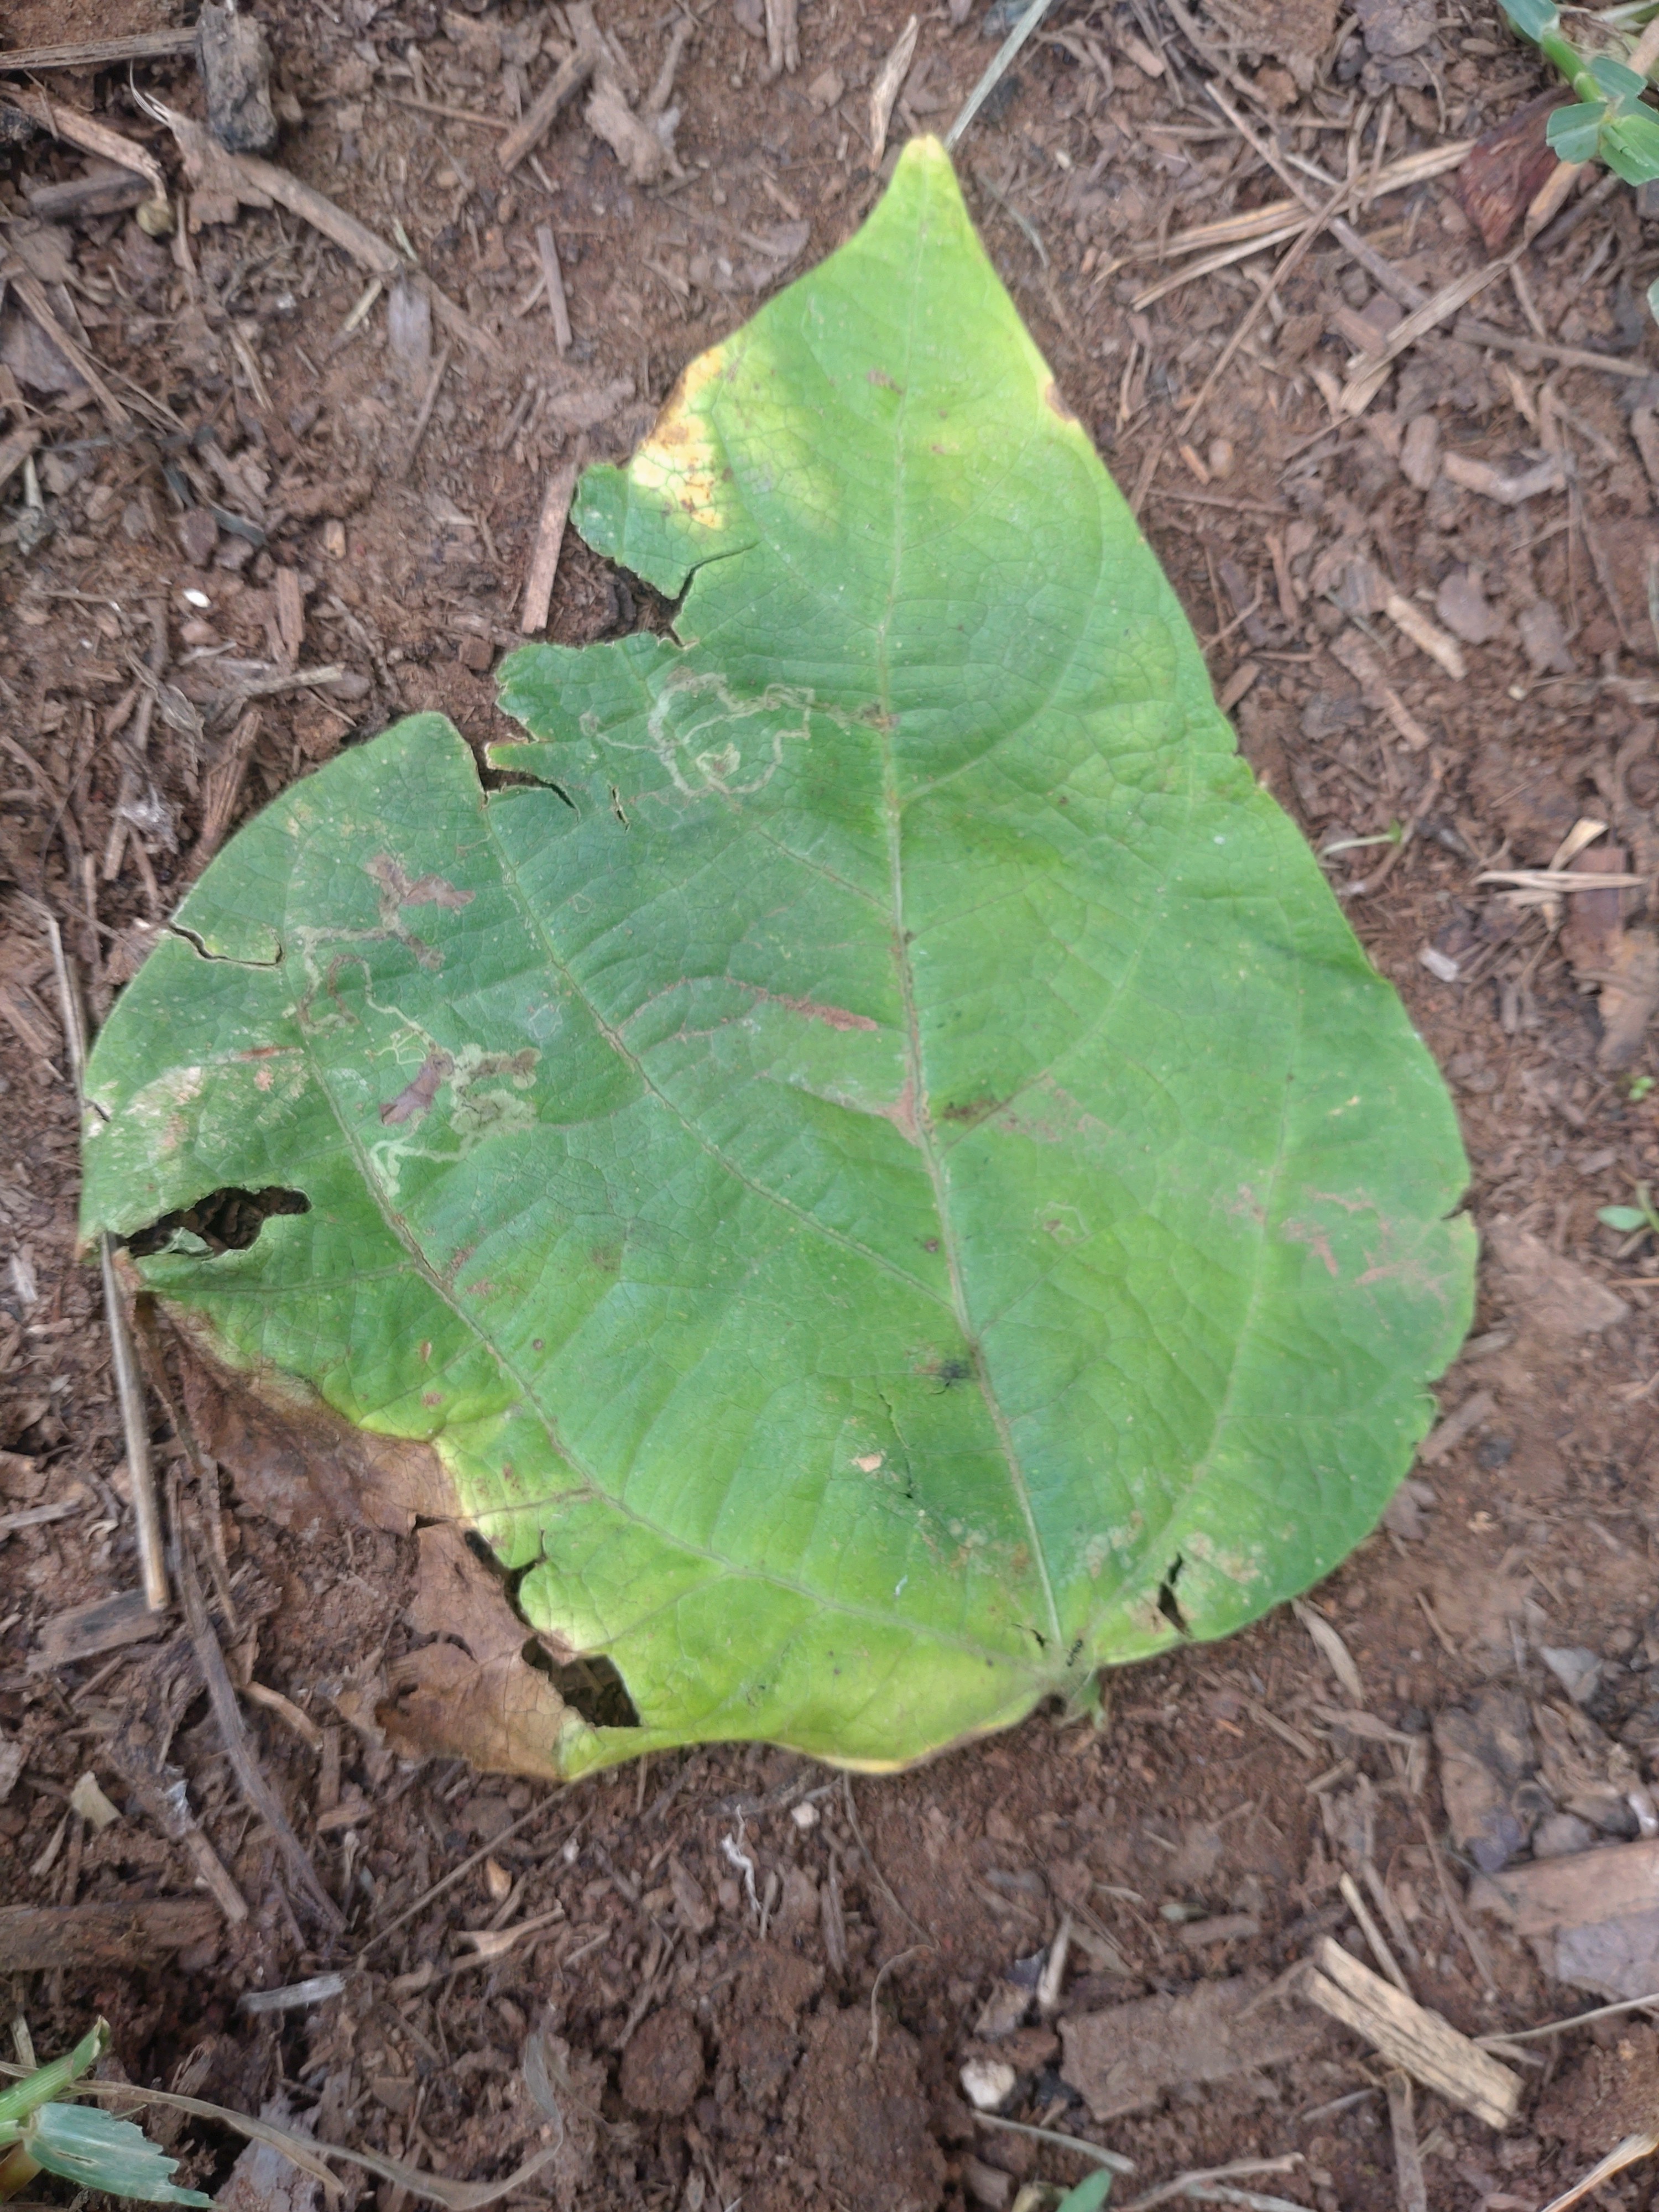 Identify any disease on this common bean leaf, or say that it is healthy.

anthracnose
